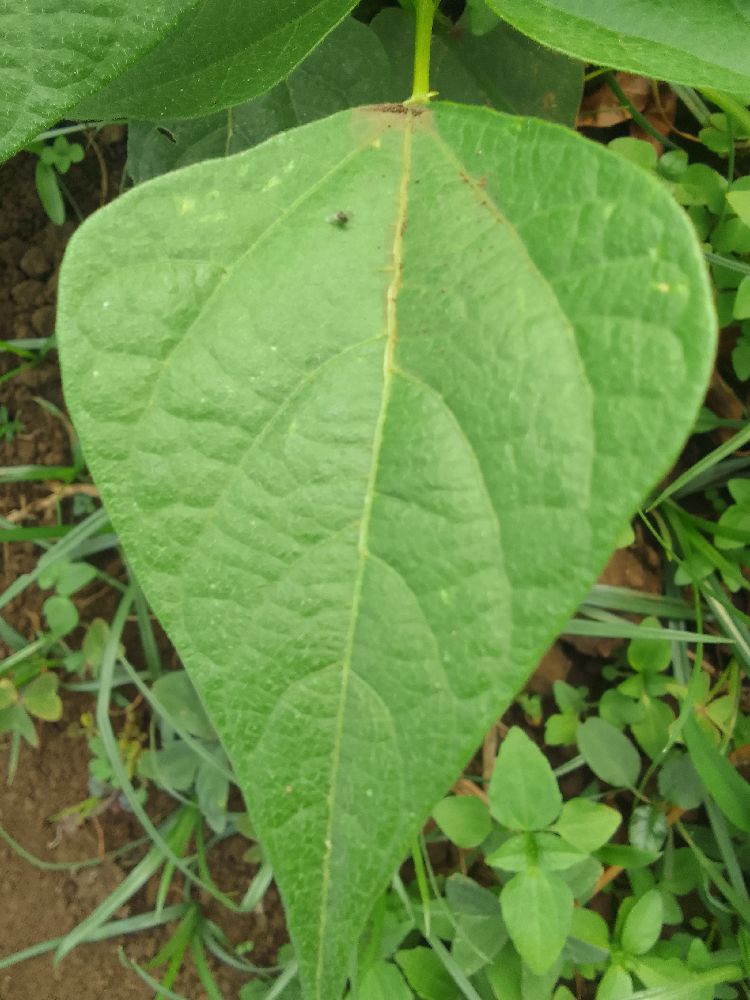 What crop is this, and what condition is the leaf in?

common bean, healthy
